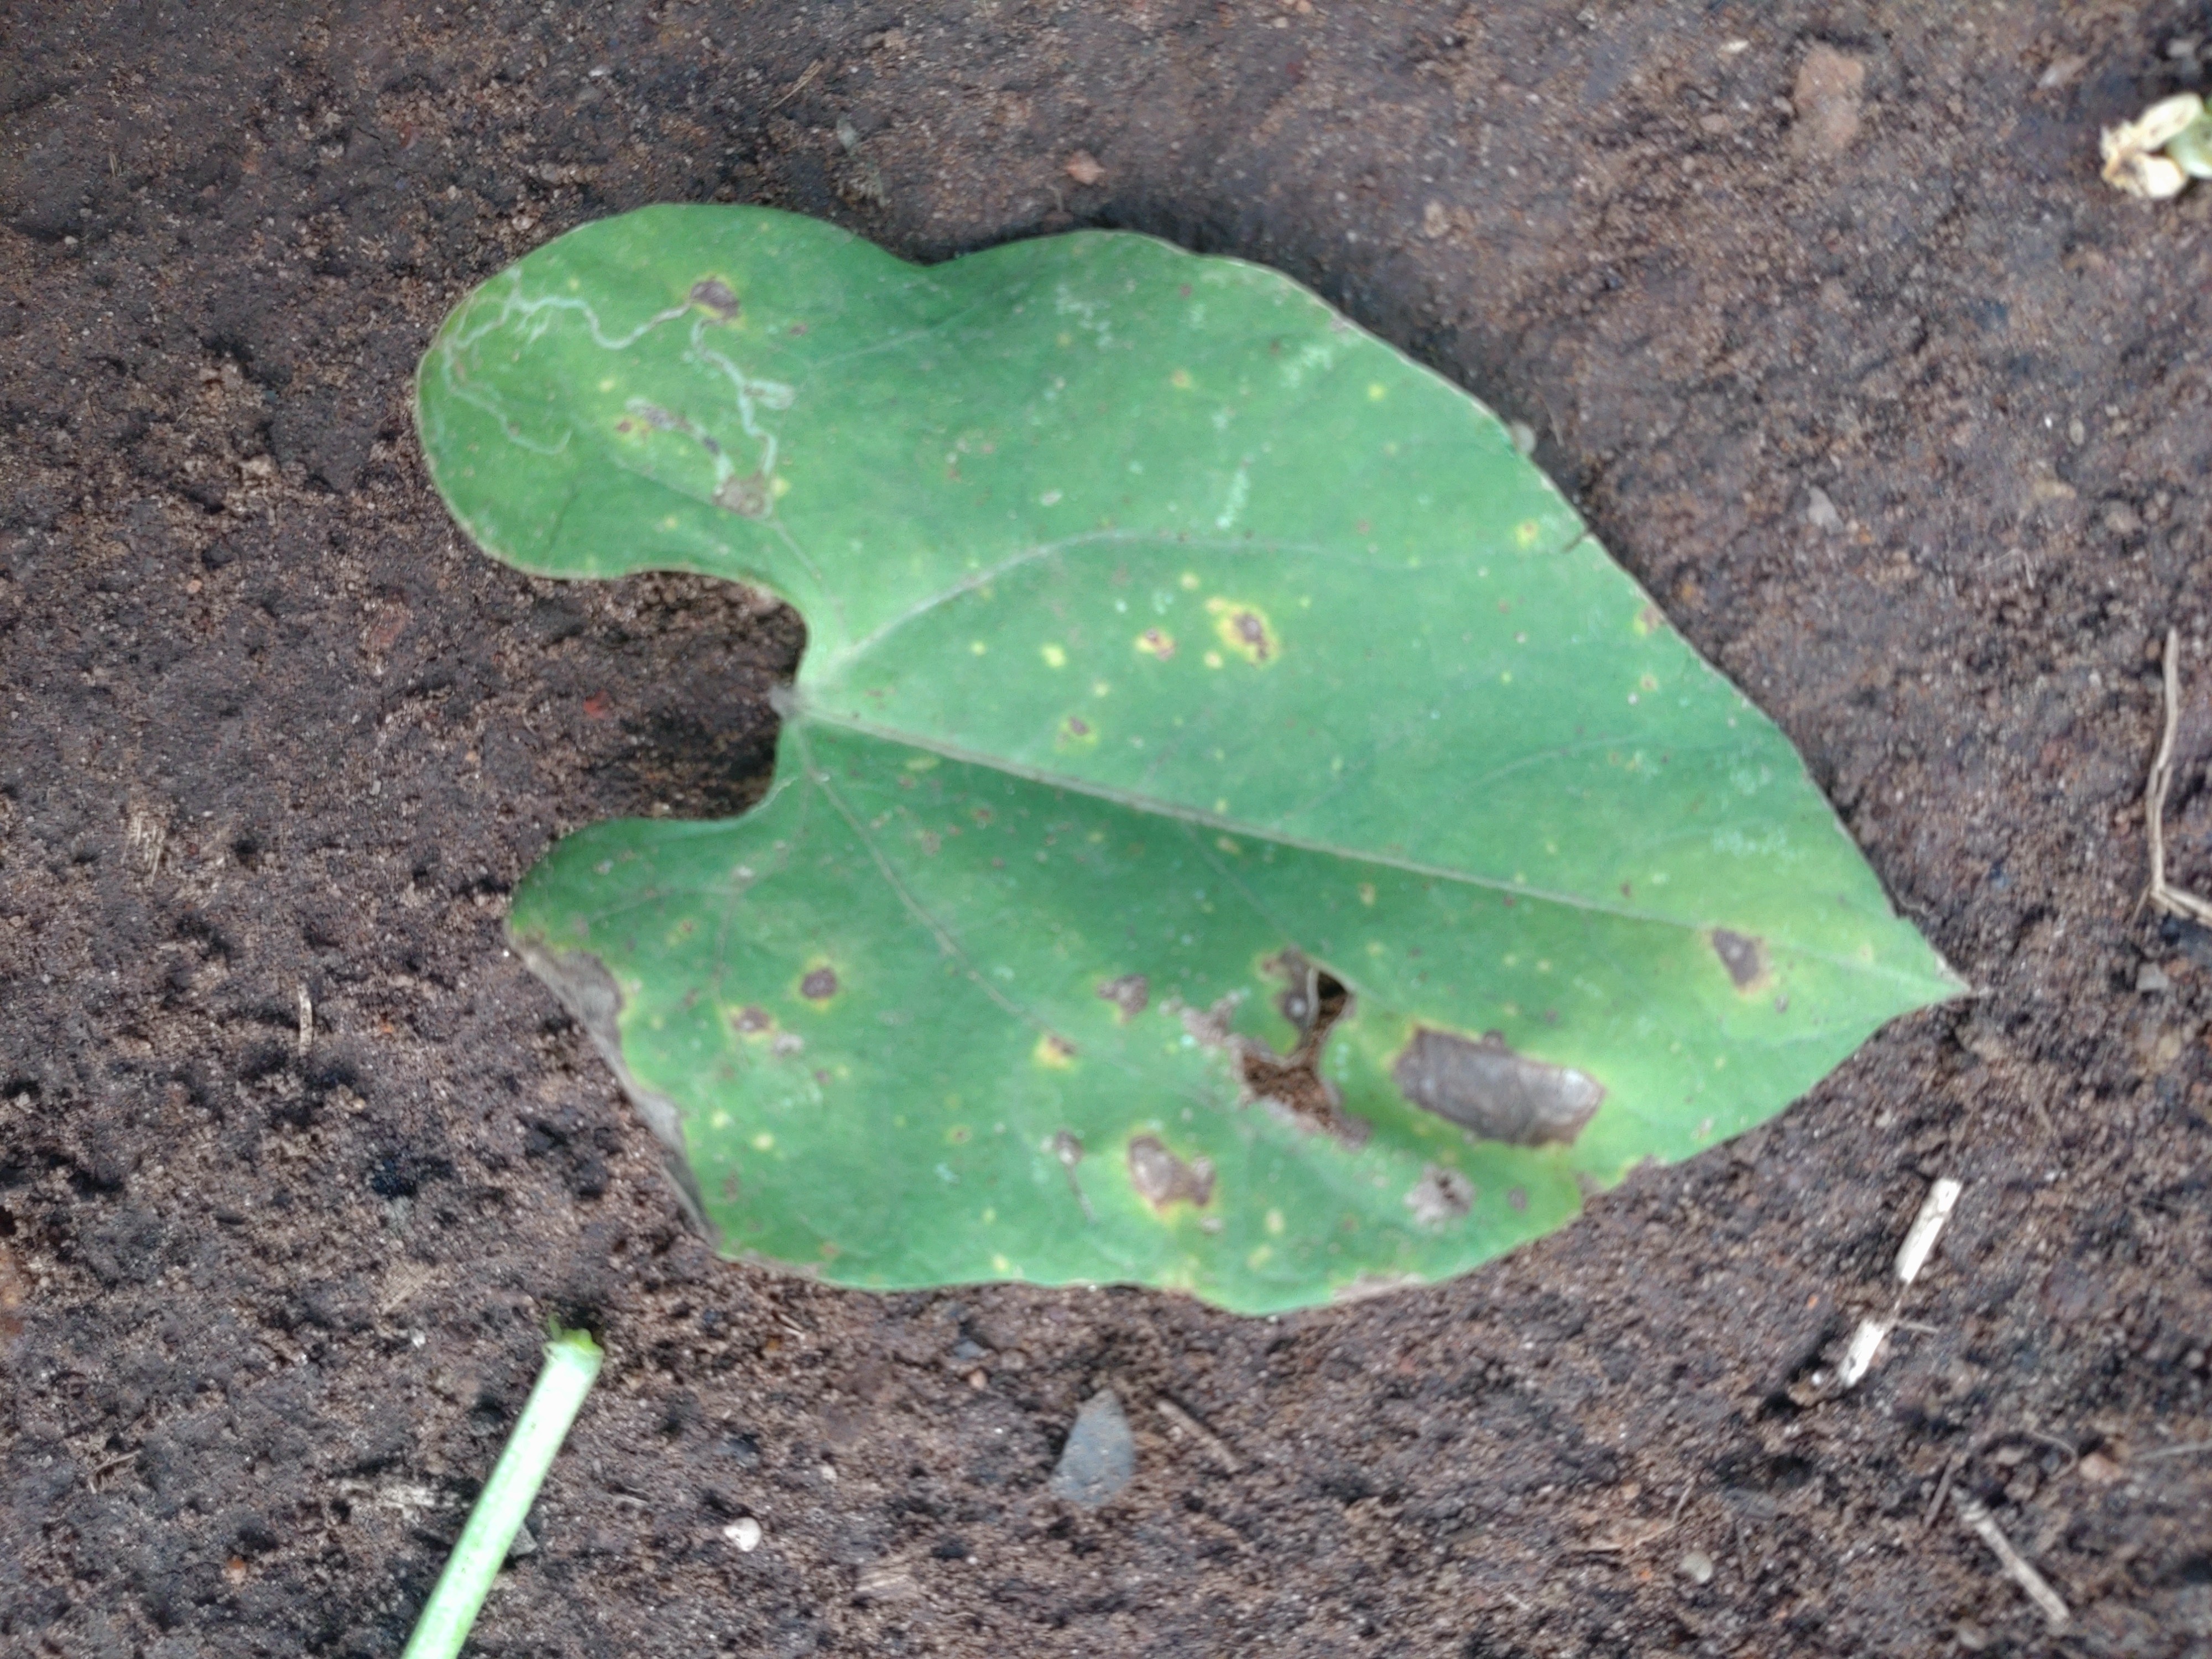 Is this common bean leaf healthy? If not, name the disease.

rust
